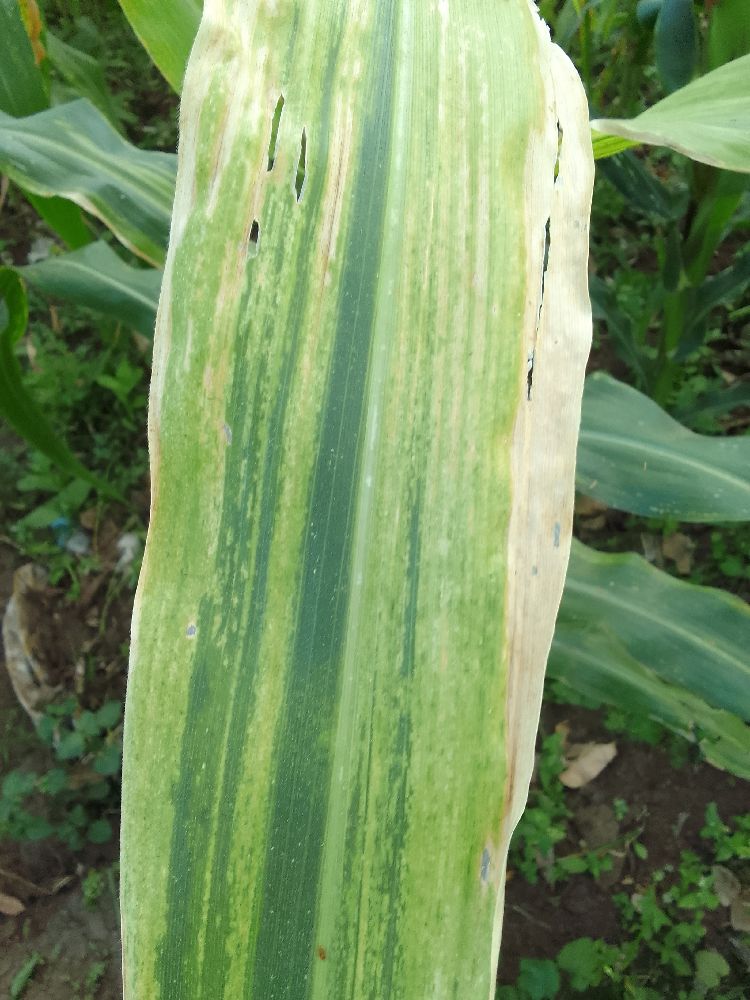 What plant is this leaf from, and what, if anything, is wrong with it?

maize, maize lethal necrosis
